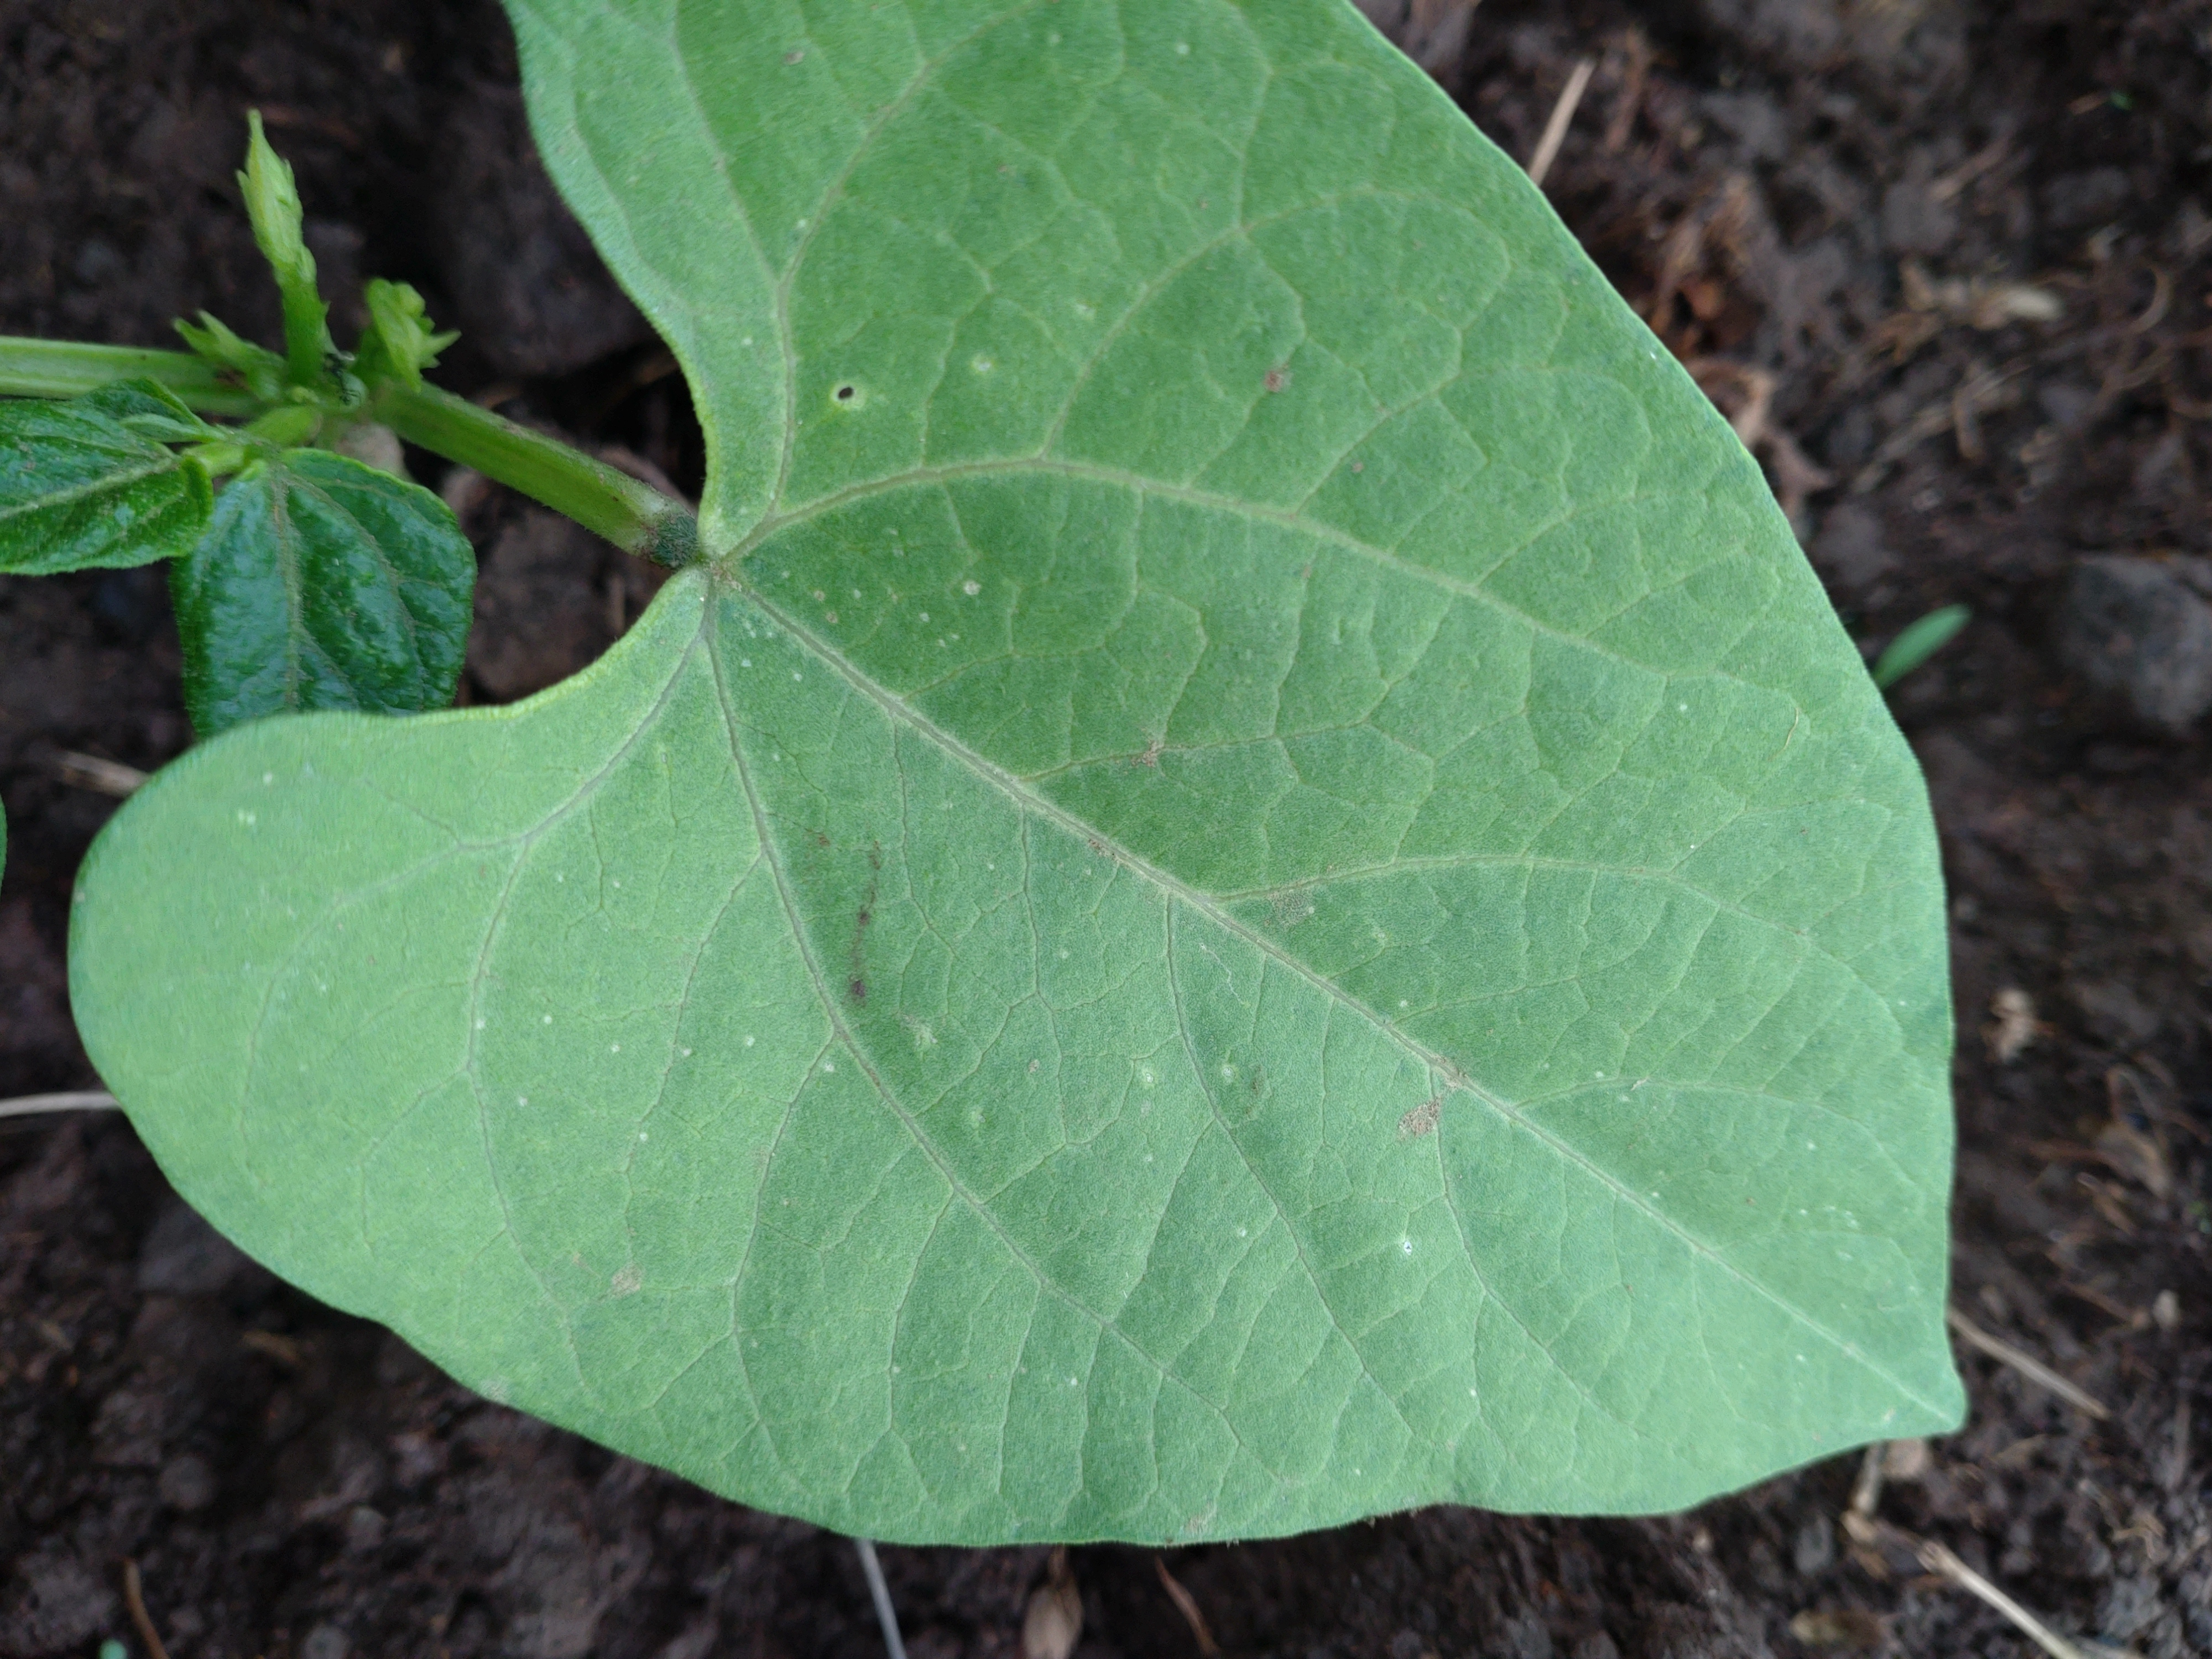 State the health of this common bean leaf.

healthy
